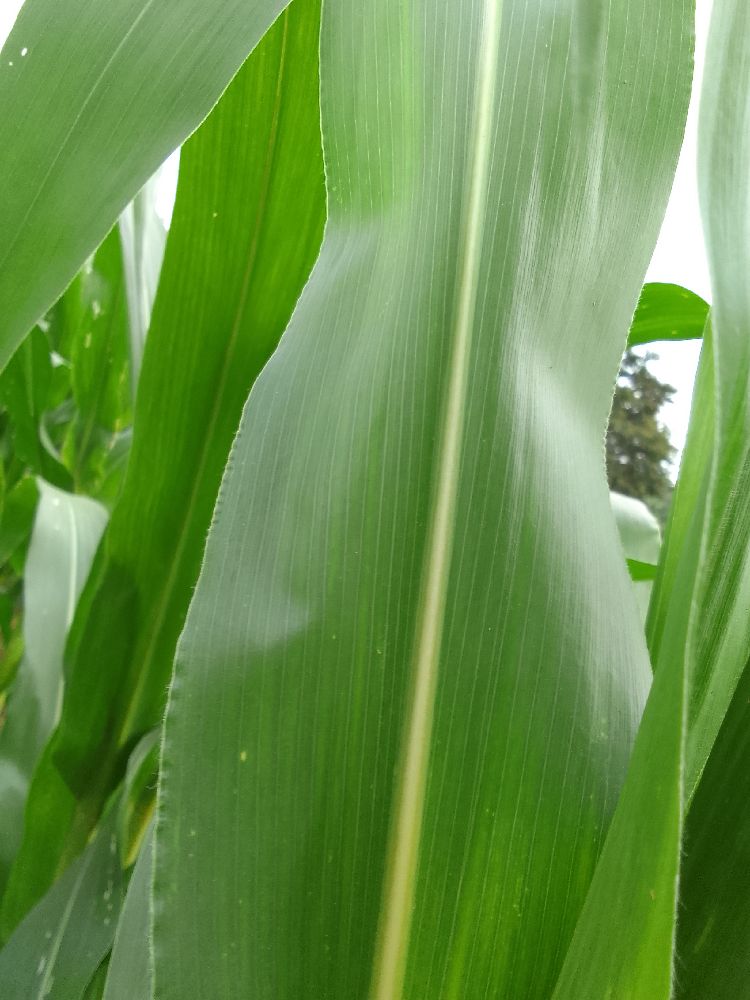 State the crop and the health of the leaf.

maize, healthy
